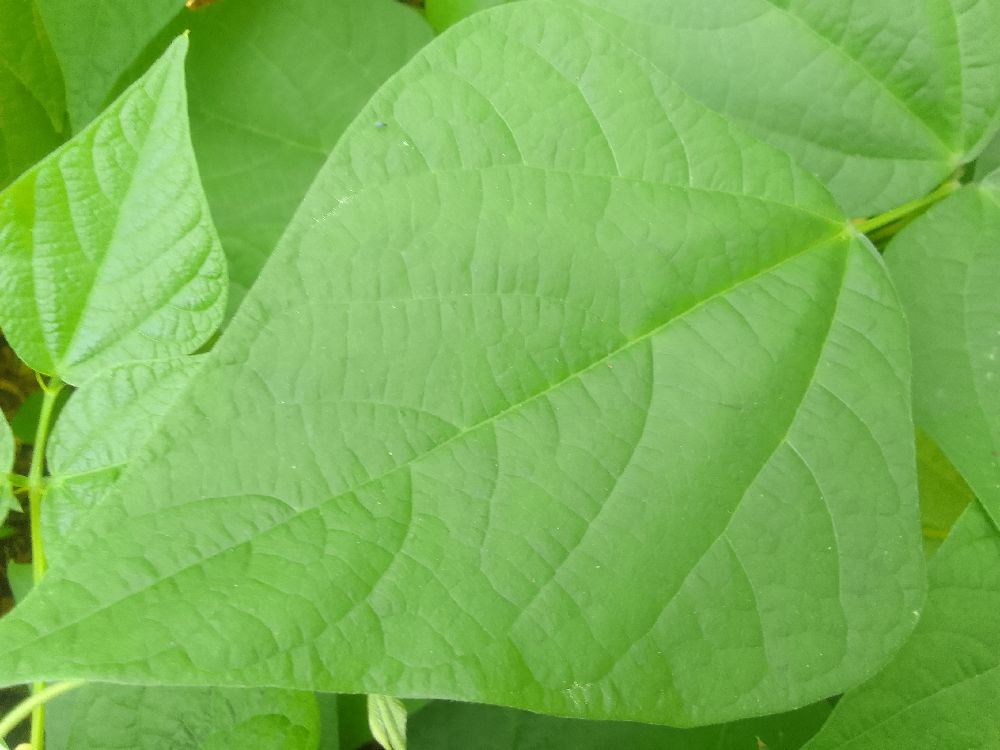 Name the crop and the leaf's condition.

common bean, healthy
